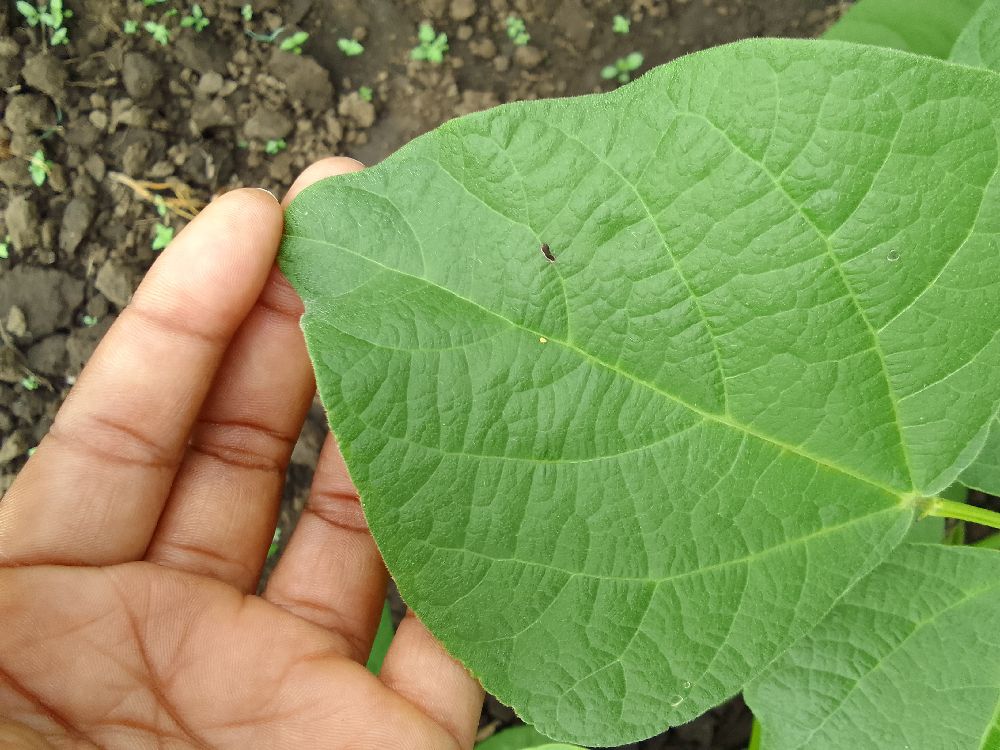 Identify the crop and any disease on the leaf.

common bean, healthy
